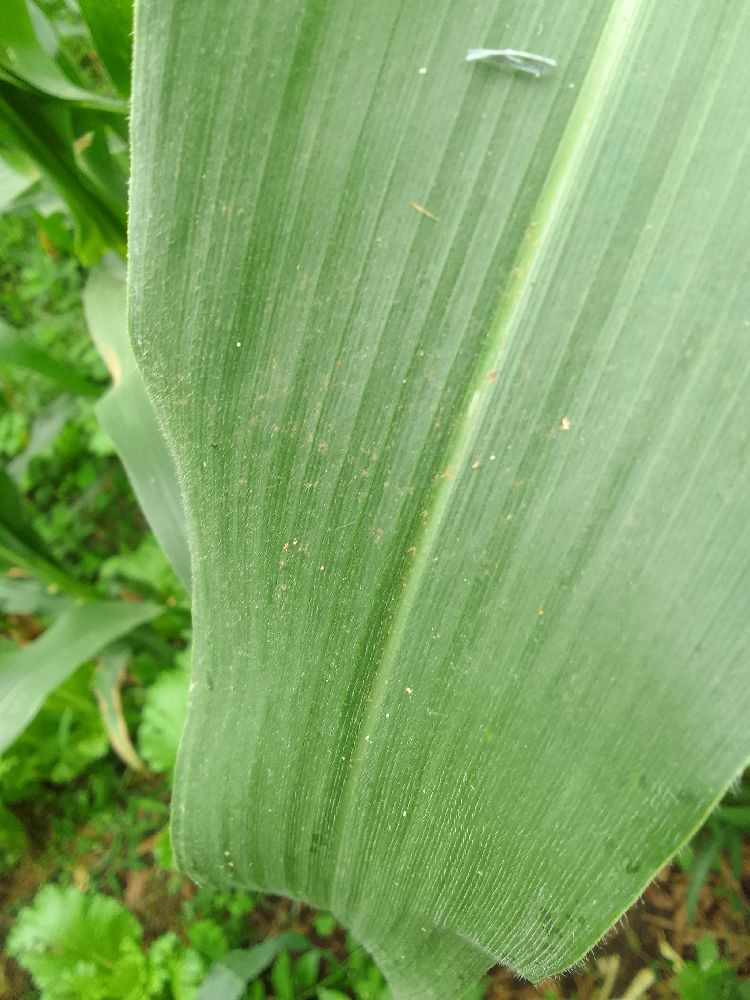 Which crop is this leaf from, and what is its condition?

maize, healthy
